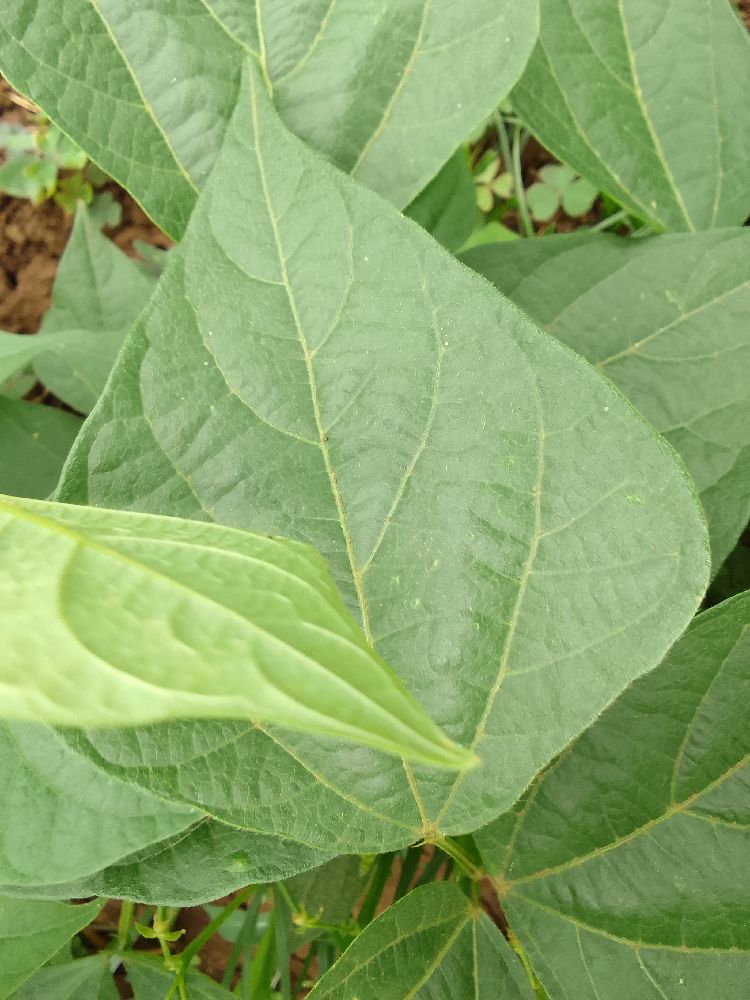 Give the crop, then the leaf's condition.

common bean, healthy
